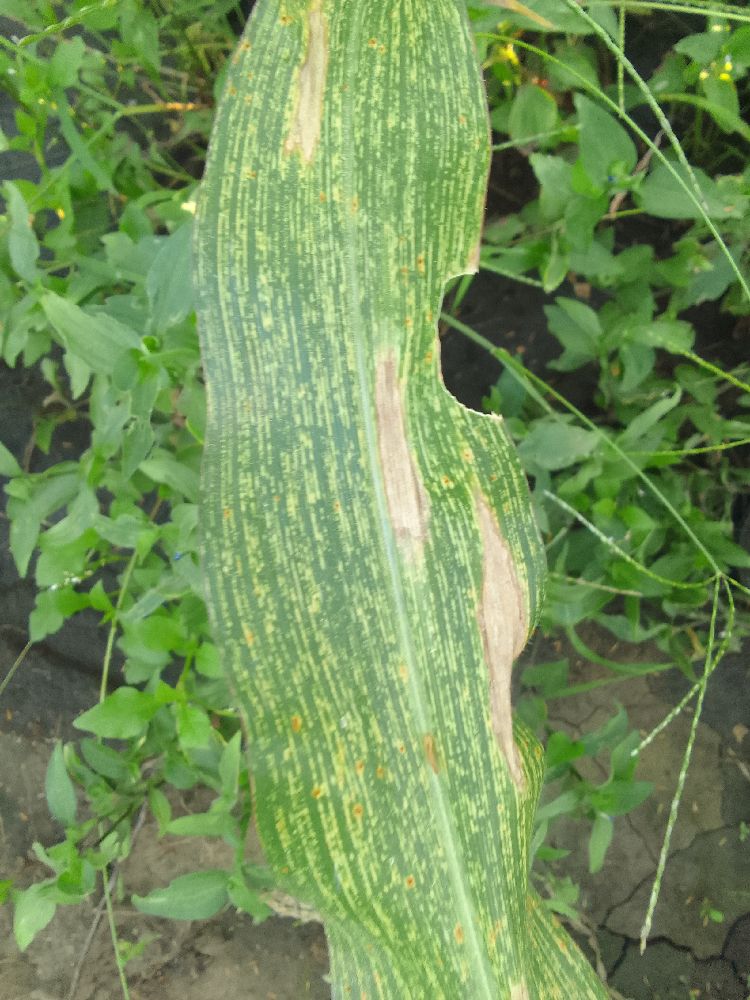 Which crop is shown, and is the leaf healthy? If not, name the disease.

maize, maize streak virus
